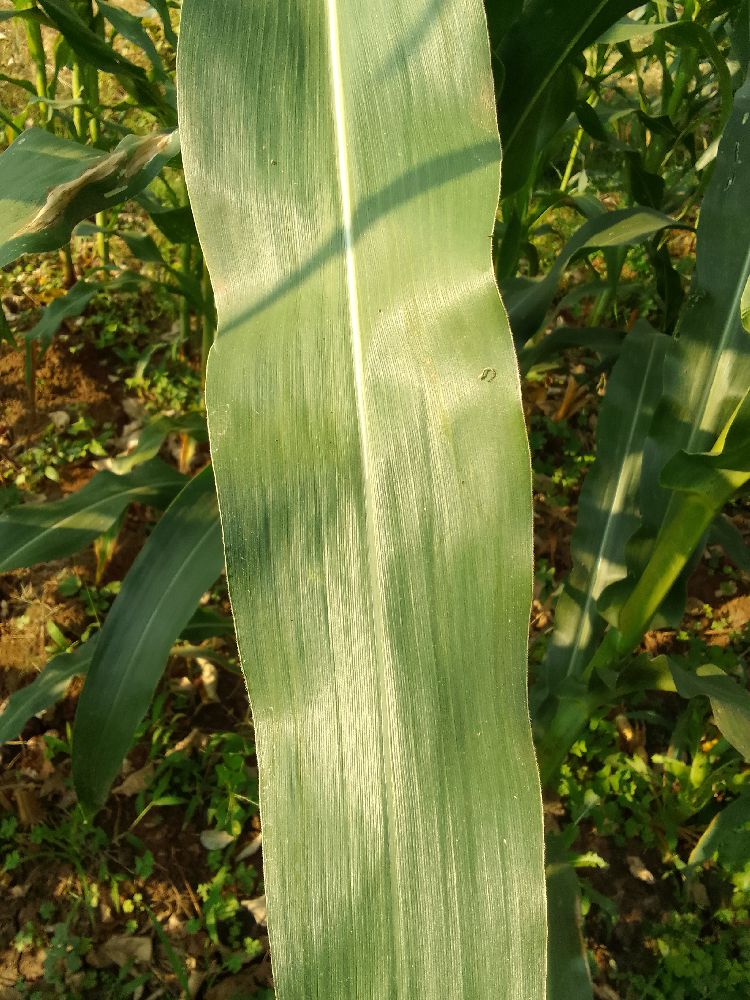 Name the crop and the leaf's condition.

maize, healthy
